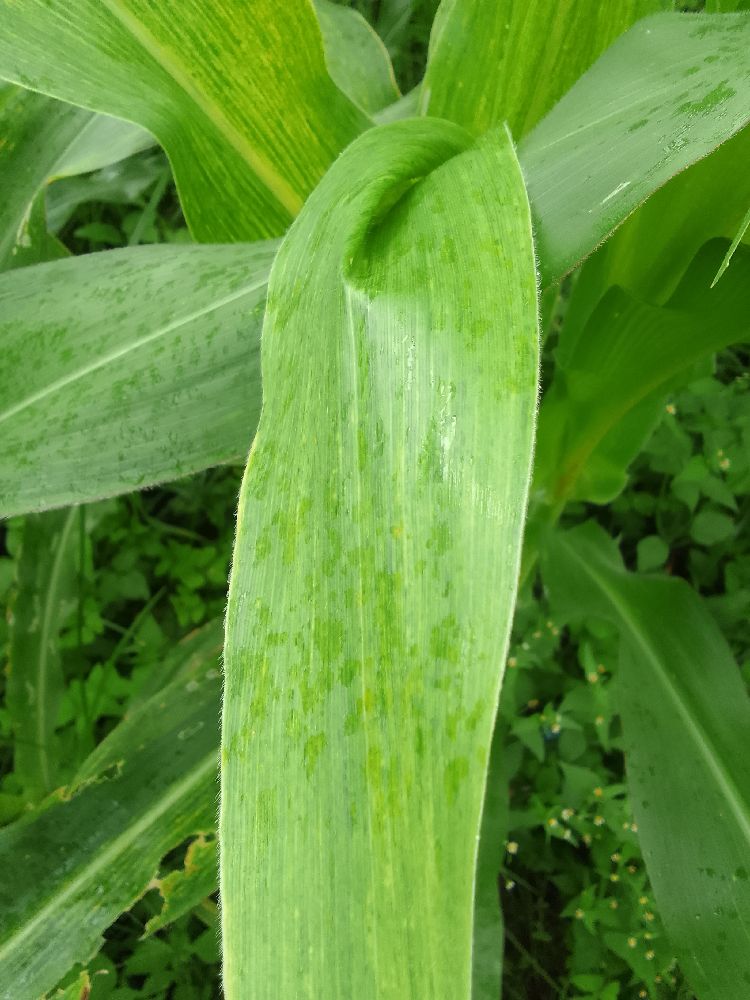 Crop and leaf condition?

maize, maize lethal necrosis
